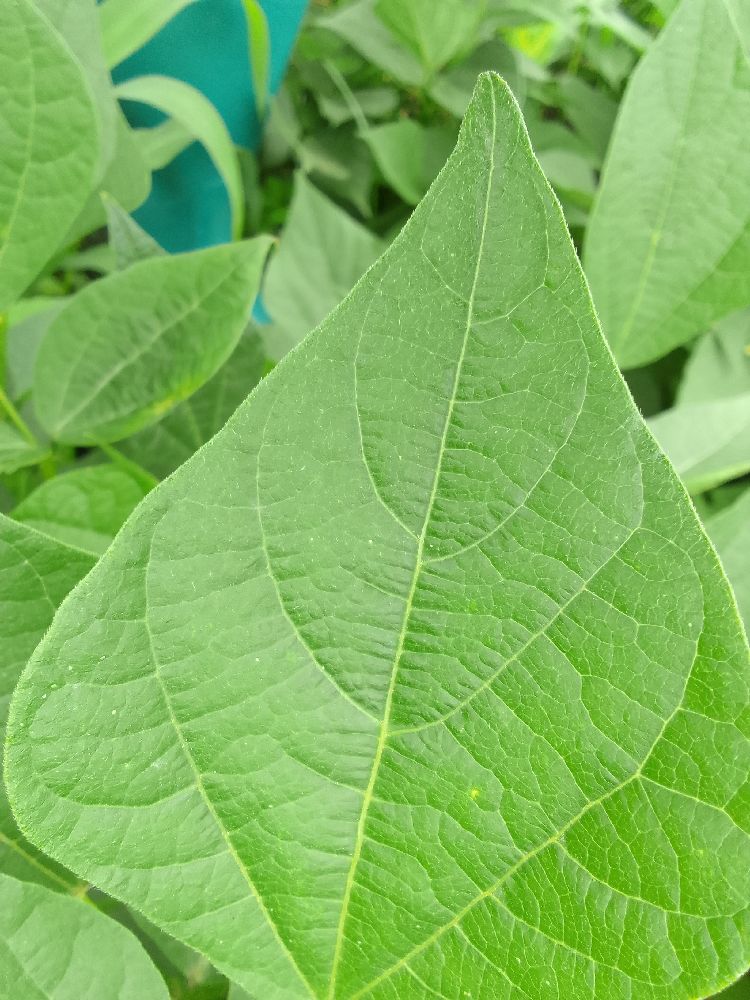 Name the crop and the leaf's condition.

common bean, healthy
